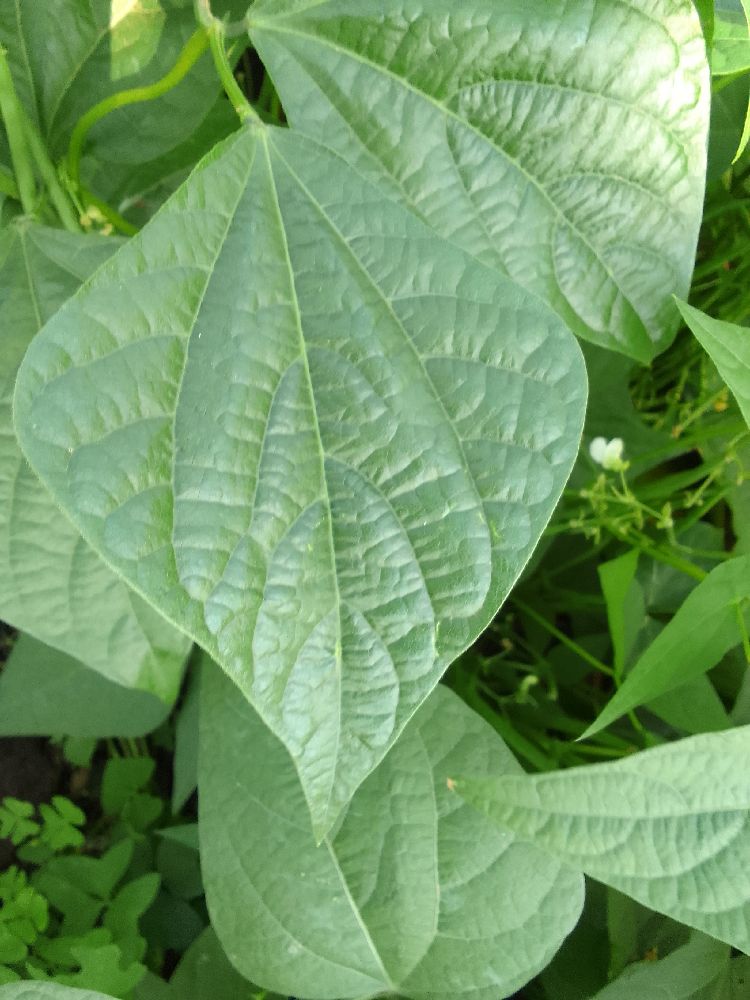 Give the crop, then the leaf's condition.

common bean, healthy
